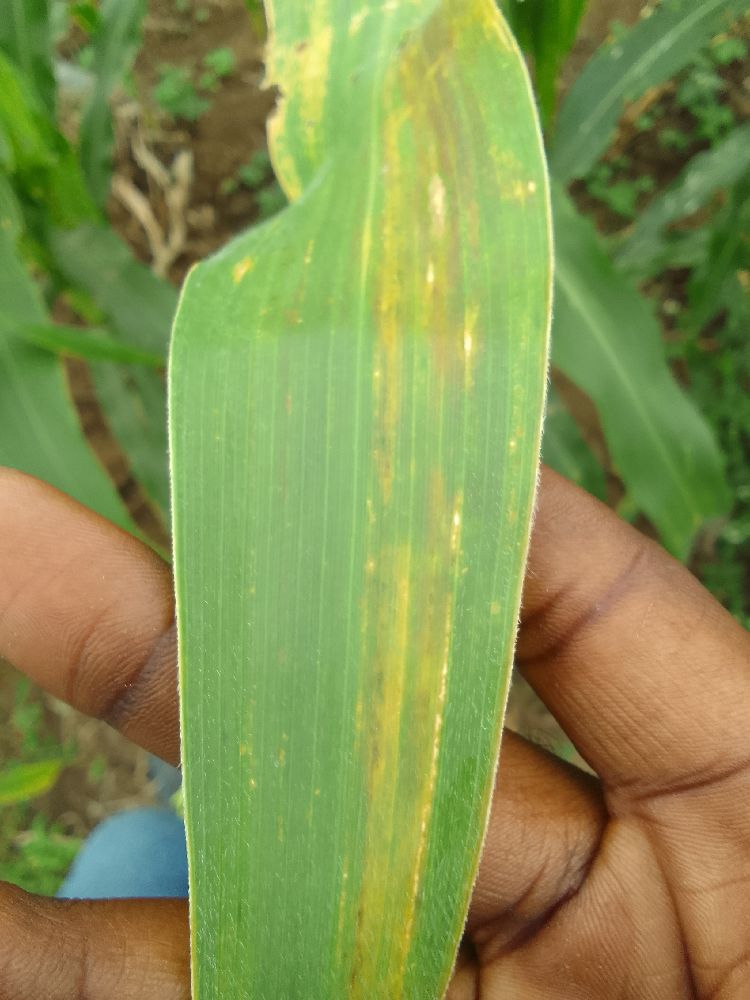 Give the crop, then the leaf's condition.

maize, maize lethal necrosis
